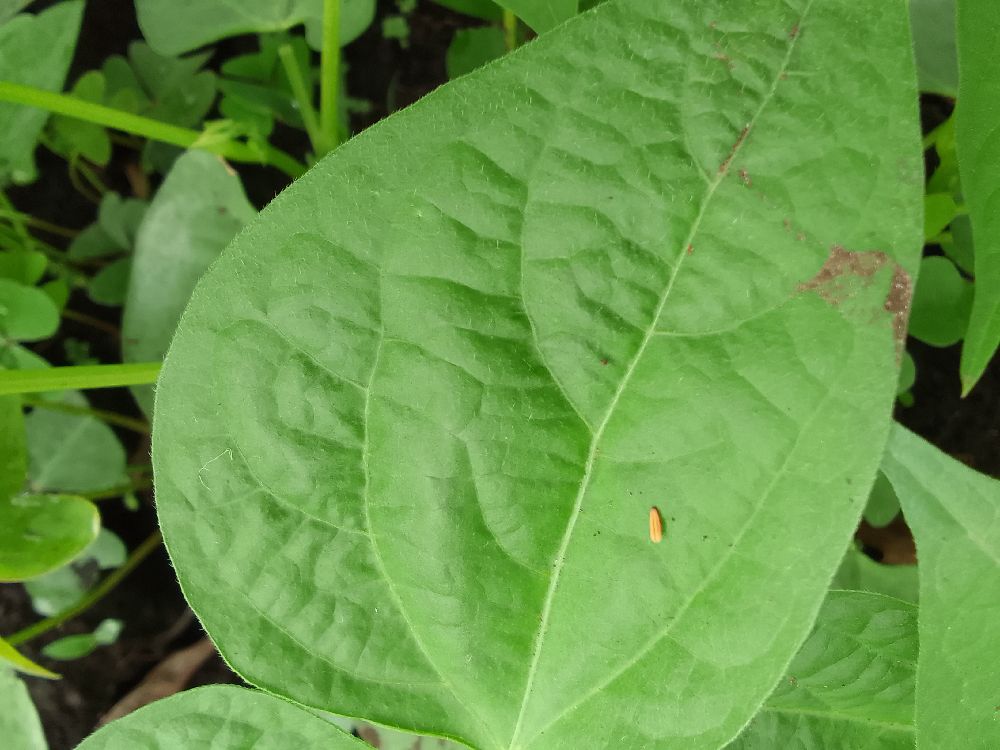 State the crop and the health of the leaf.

common bean, healthy
